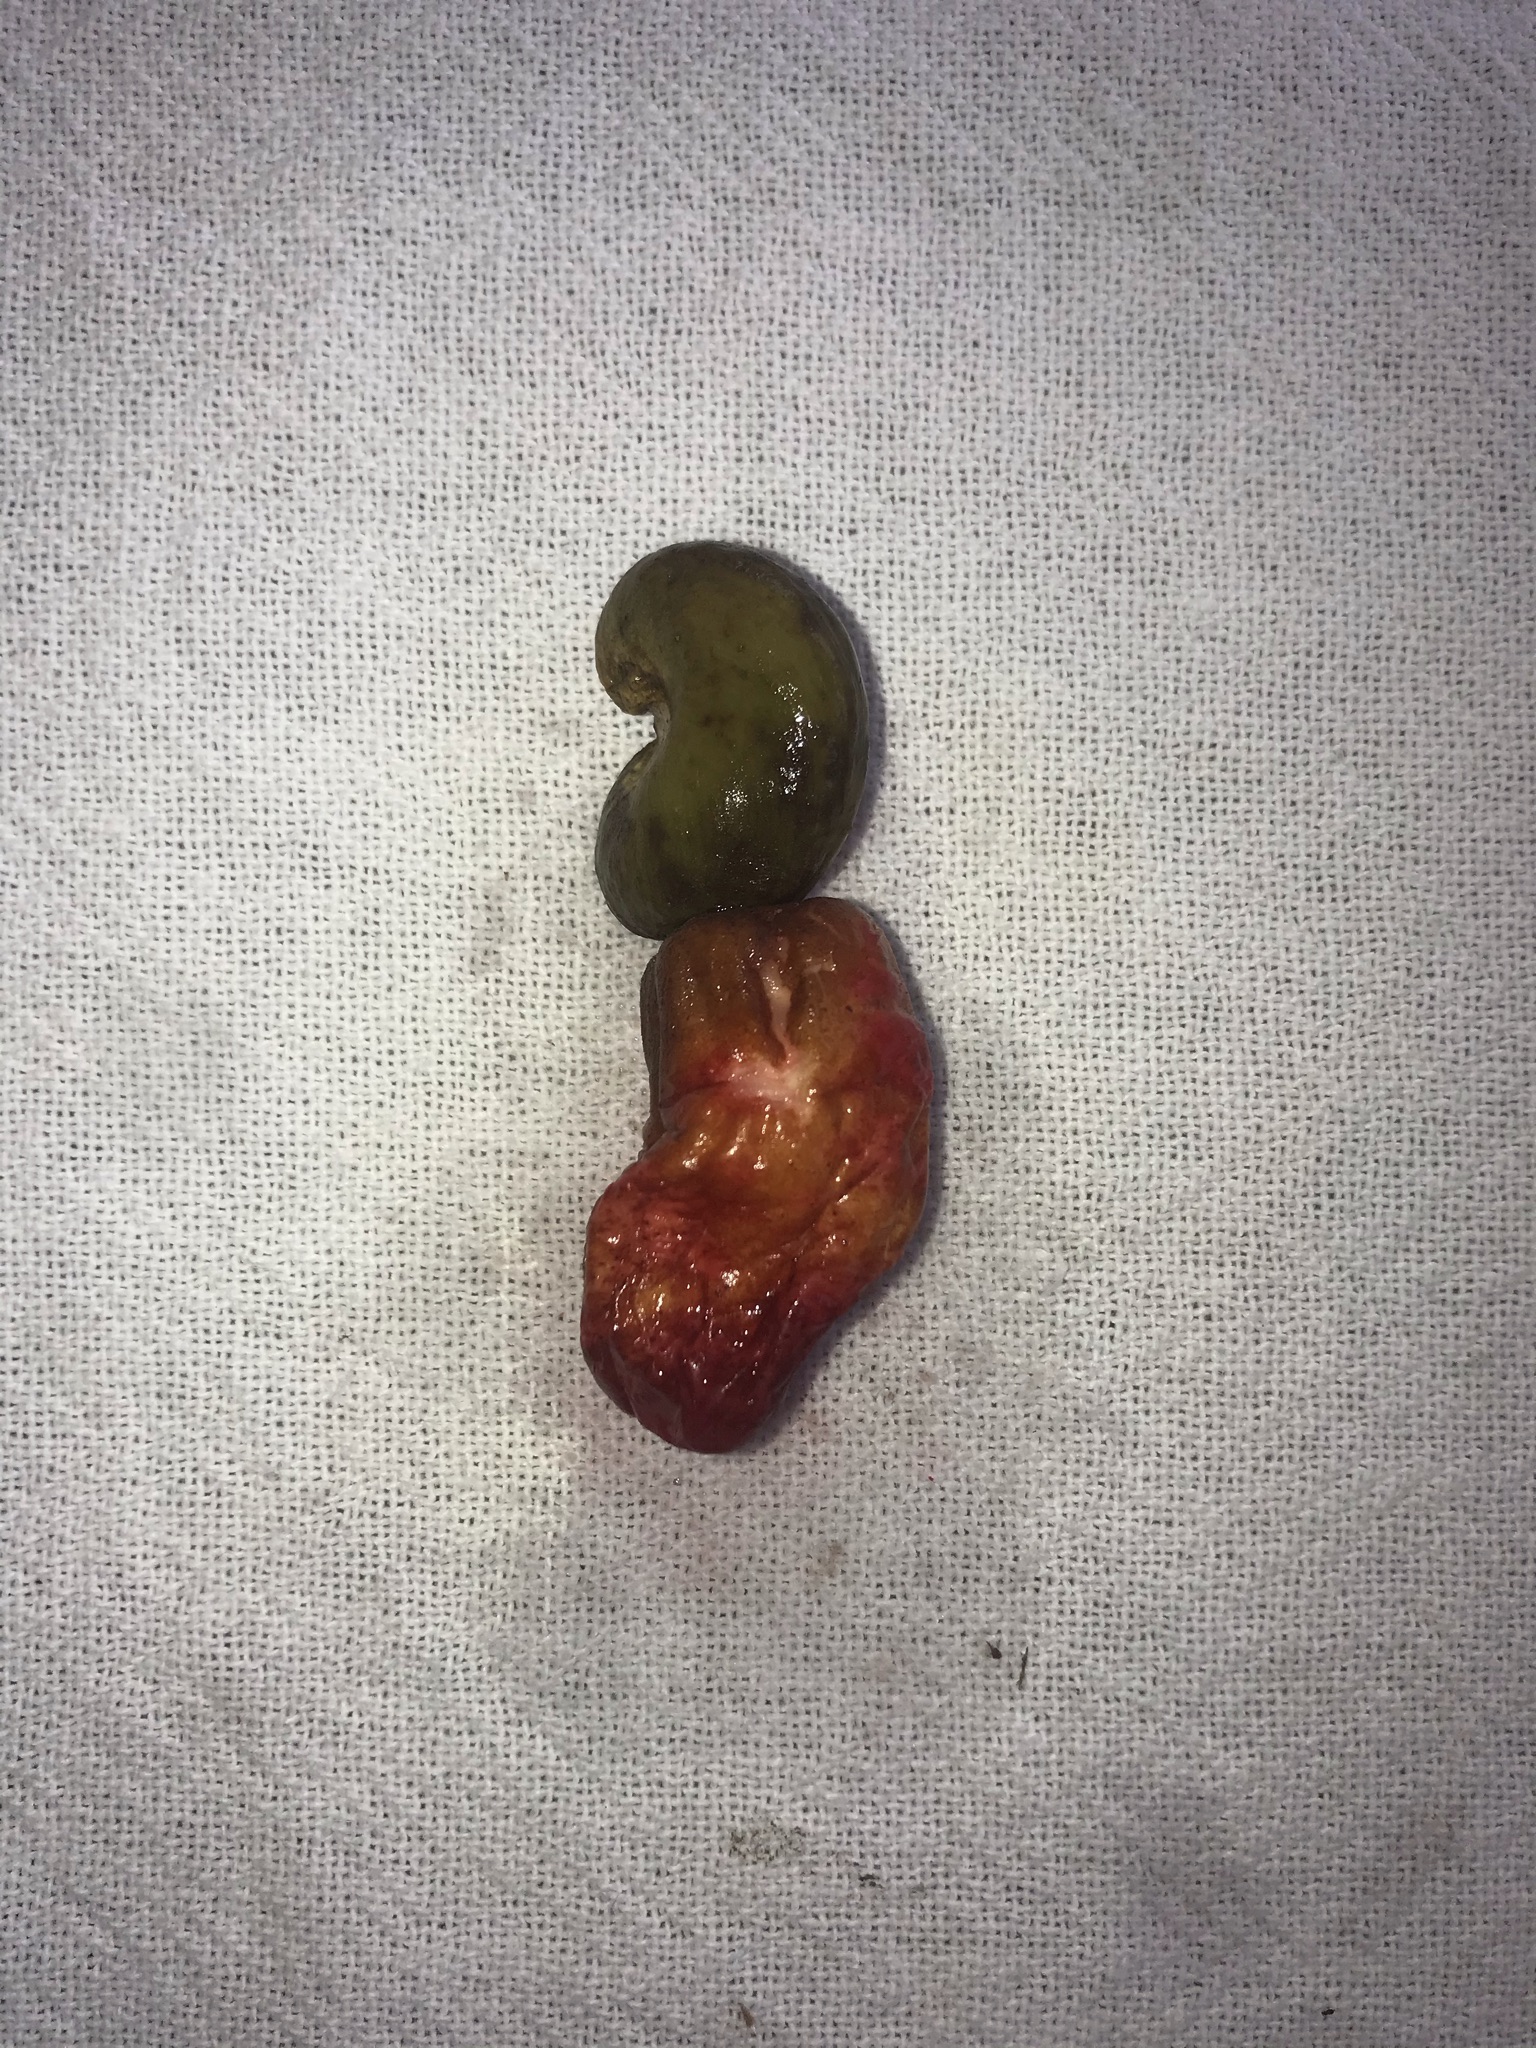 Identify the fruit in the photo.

caju vermelho
